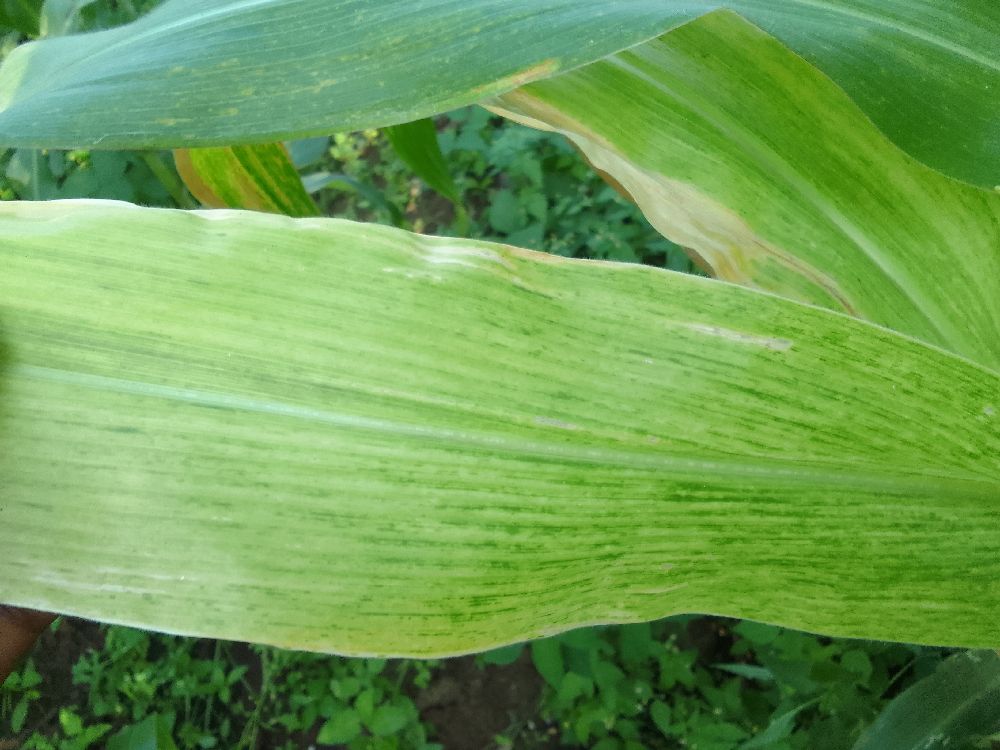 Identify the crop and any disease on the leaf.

maize, maize lethal necrosis
